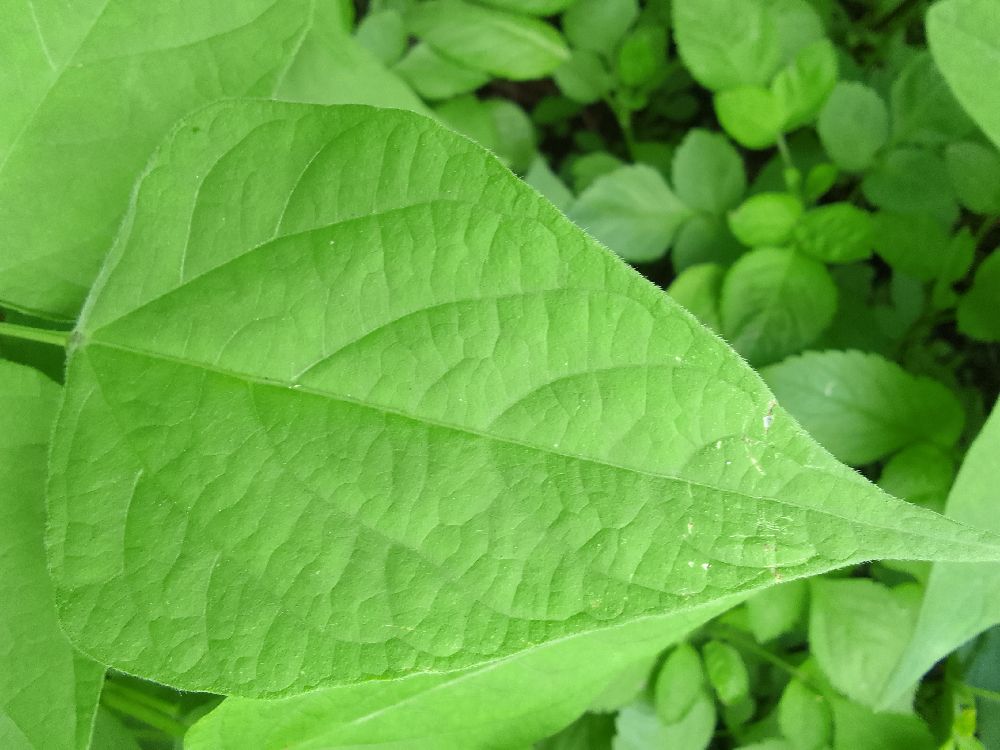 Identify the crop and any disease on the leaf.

common bean, healthy
